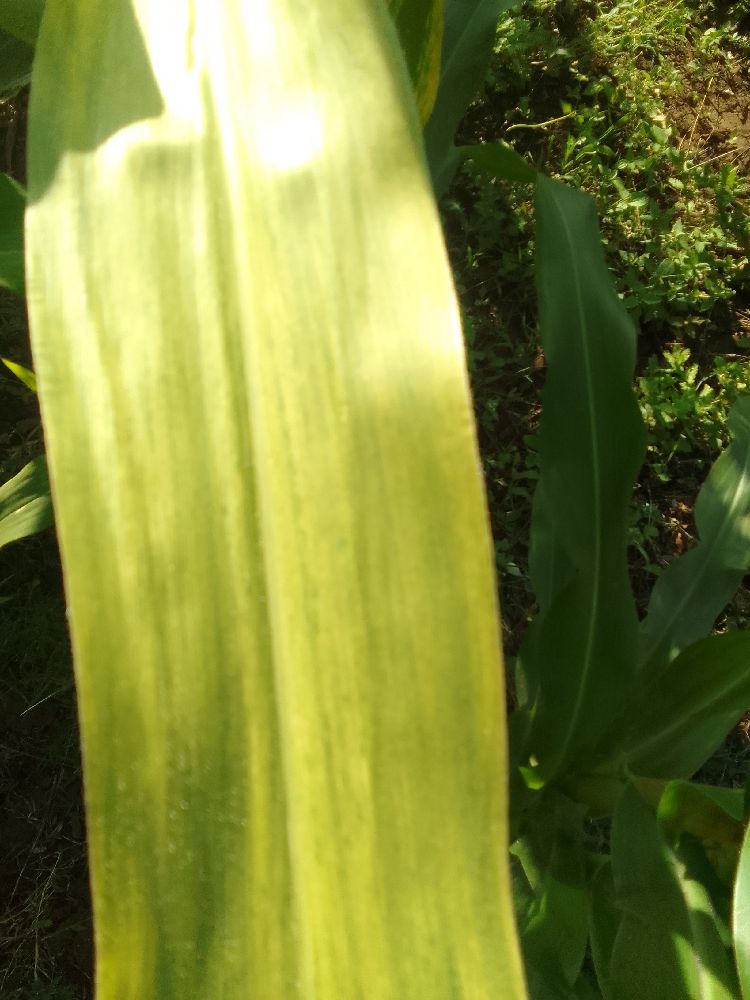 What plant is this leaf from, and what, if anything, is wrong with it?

maize, maize lethal necrosis
